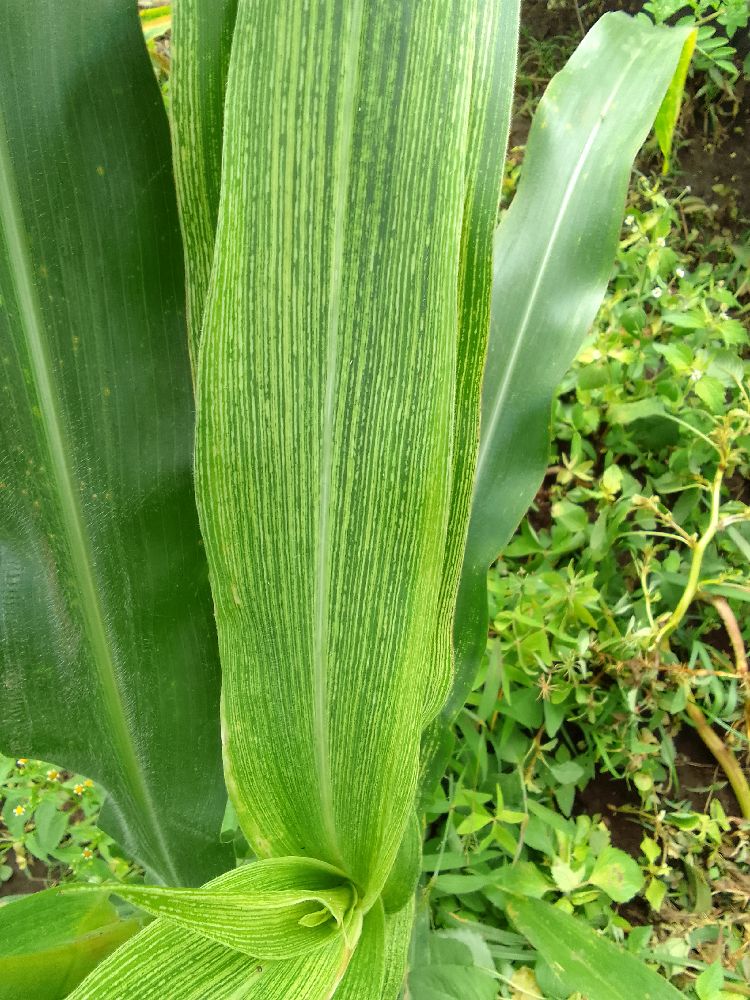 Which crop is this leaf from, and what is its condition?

maize, maize streak virus
